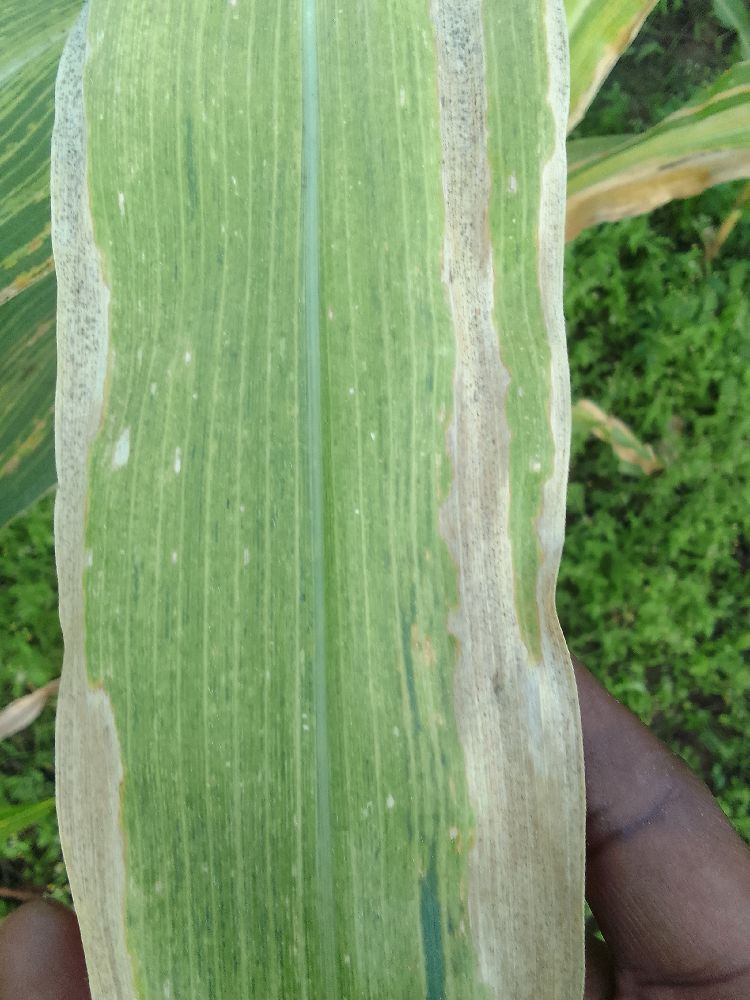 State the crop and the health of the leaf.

maize, maize lethal necrosis
